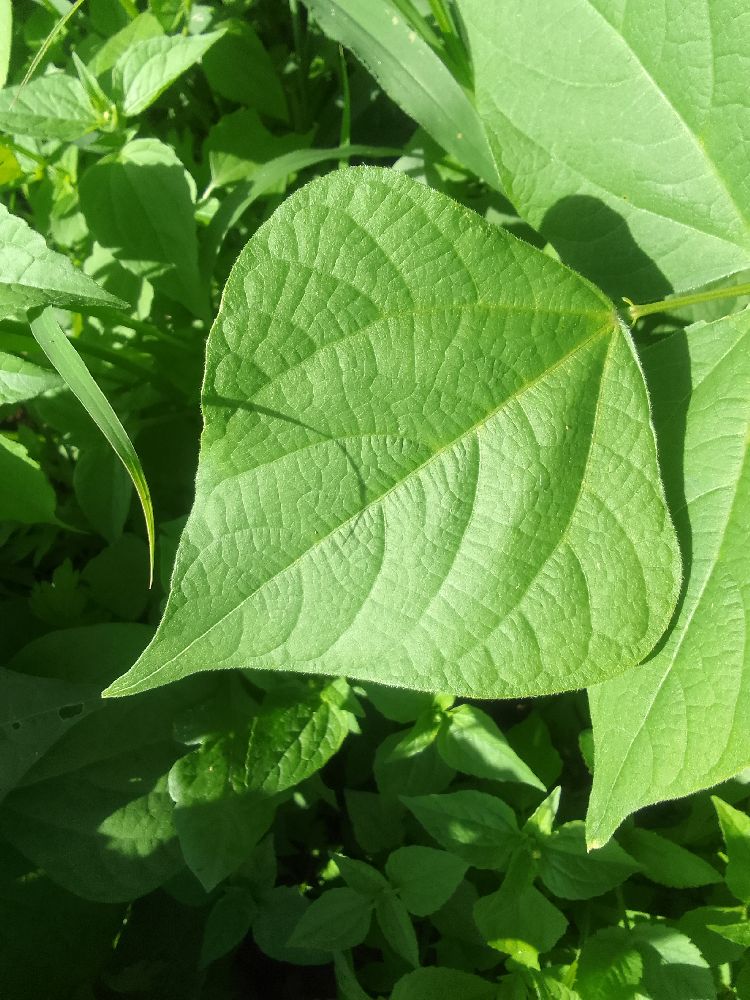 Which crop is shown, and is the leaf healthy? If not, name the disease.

common bean, healthy
